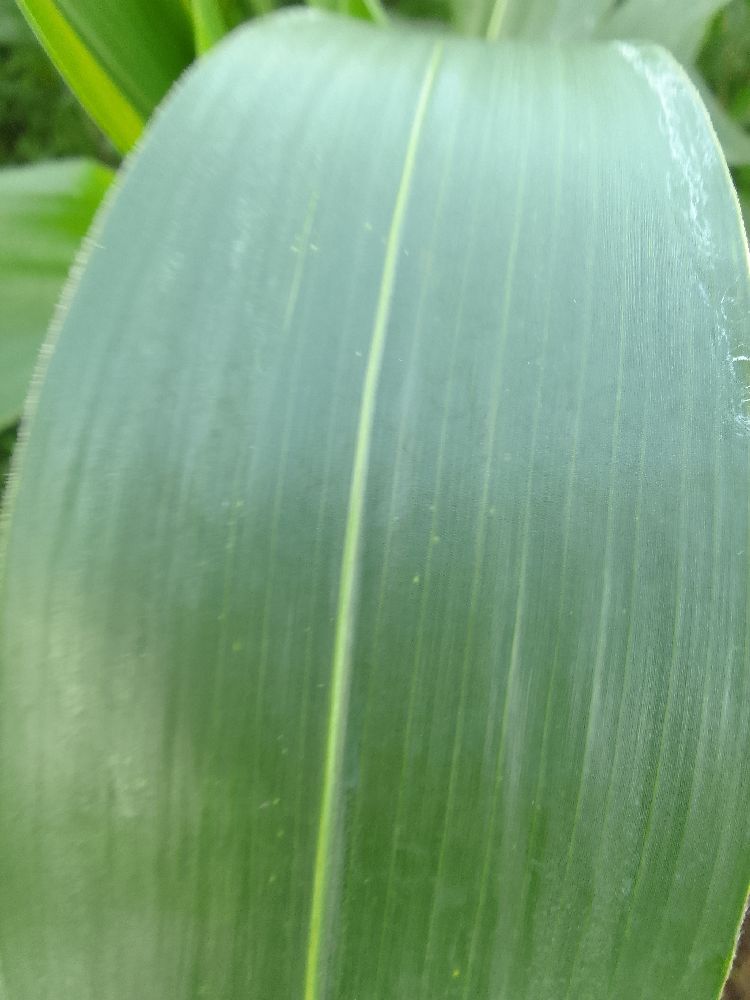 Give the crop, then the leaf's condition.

maize, healthy
